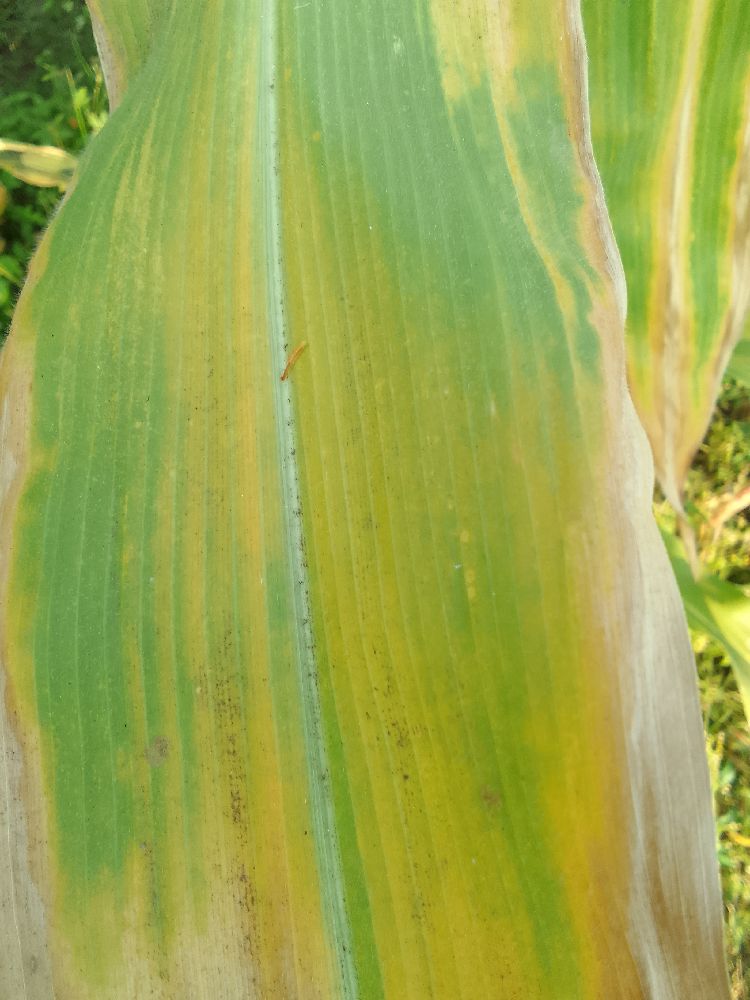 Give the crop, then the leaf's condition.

maize, maize lethal necrosis
